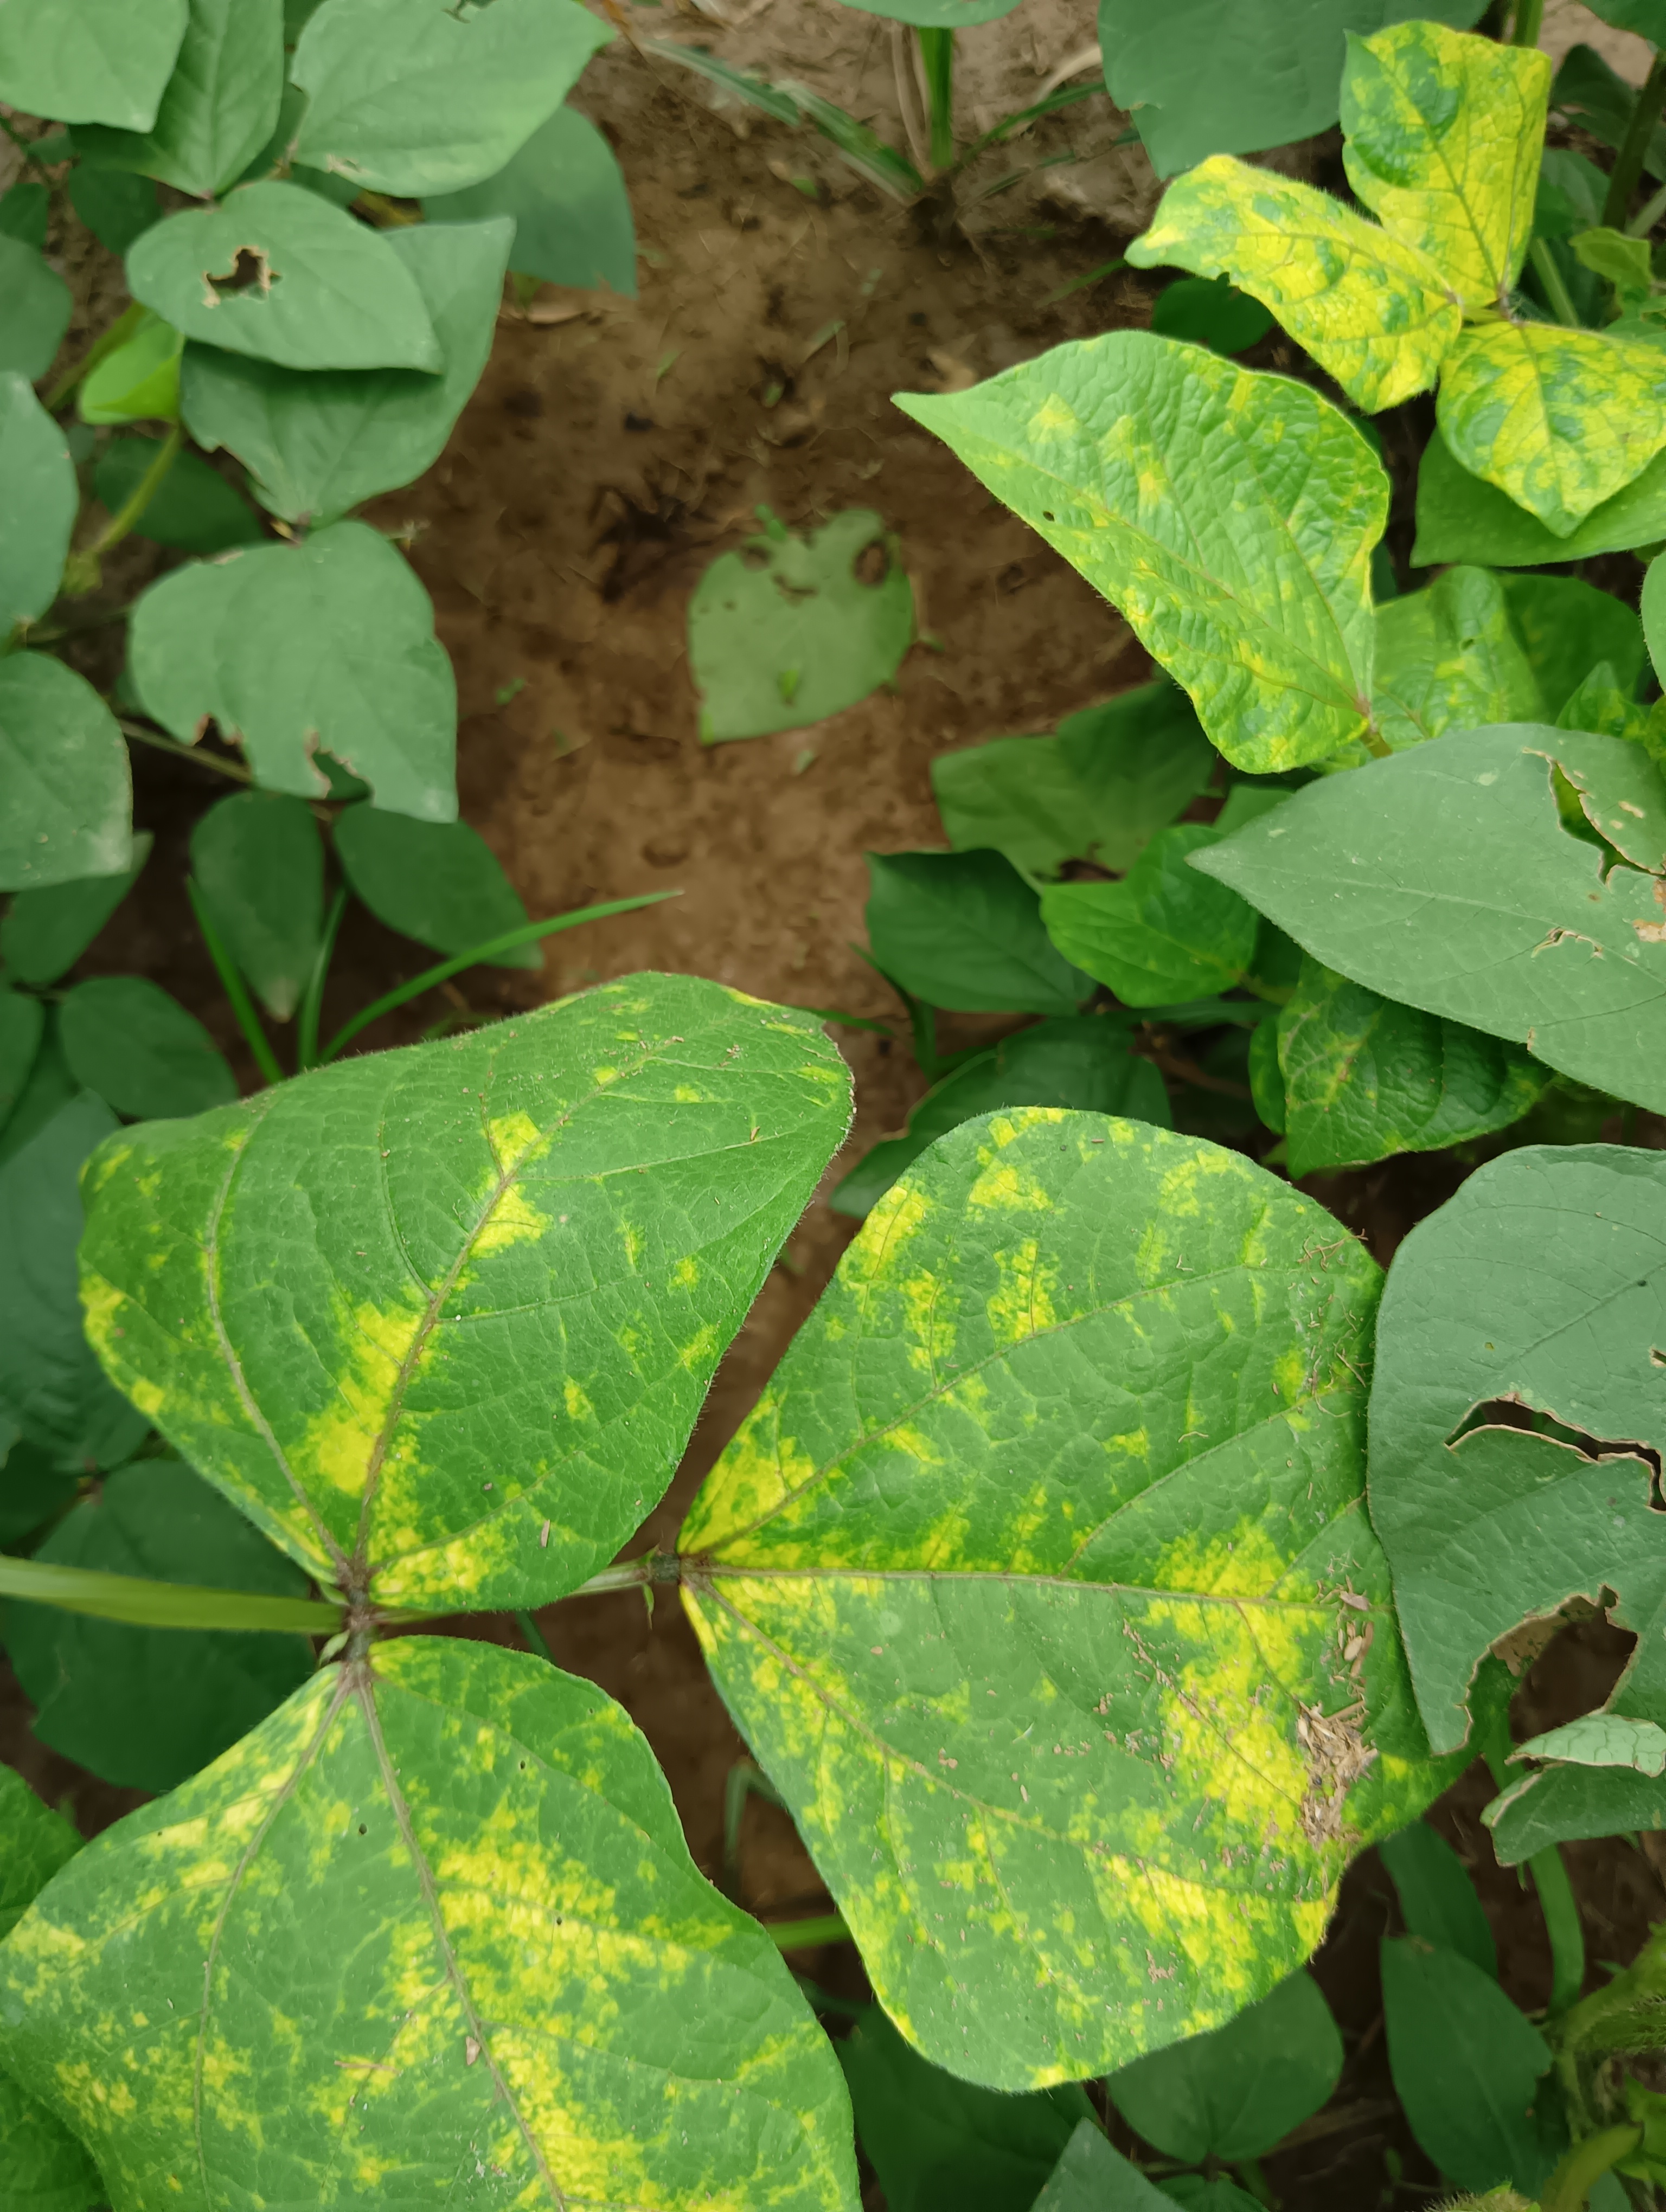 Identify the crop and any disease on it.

mungbean, yellow mosaic
